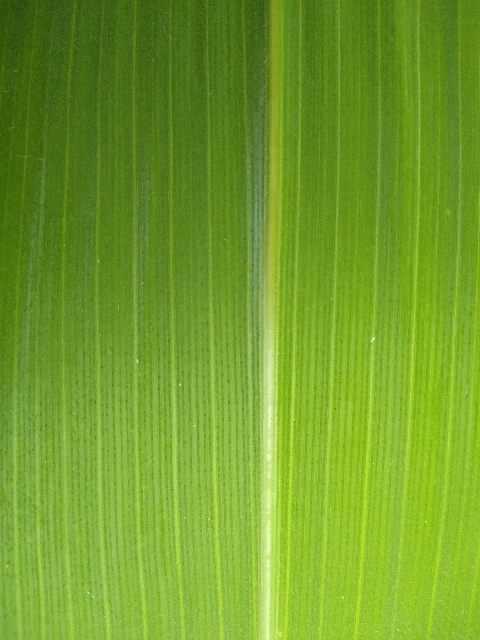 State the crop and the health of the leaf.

maize, healthy
